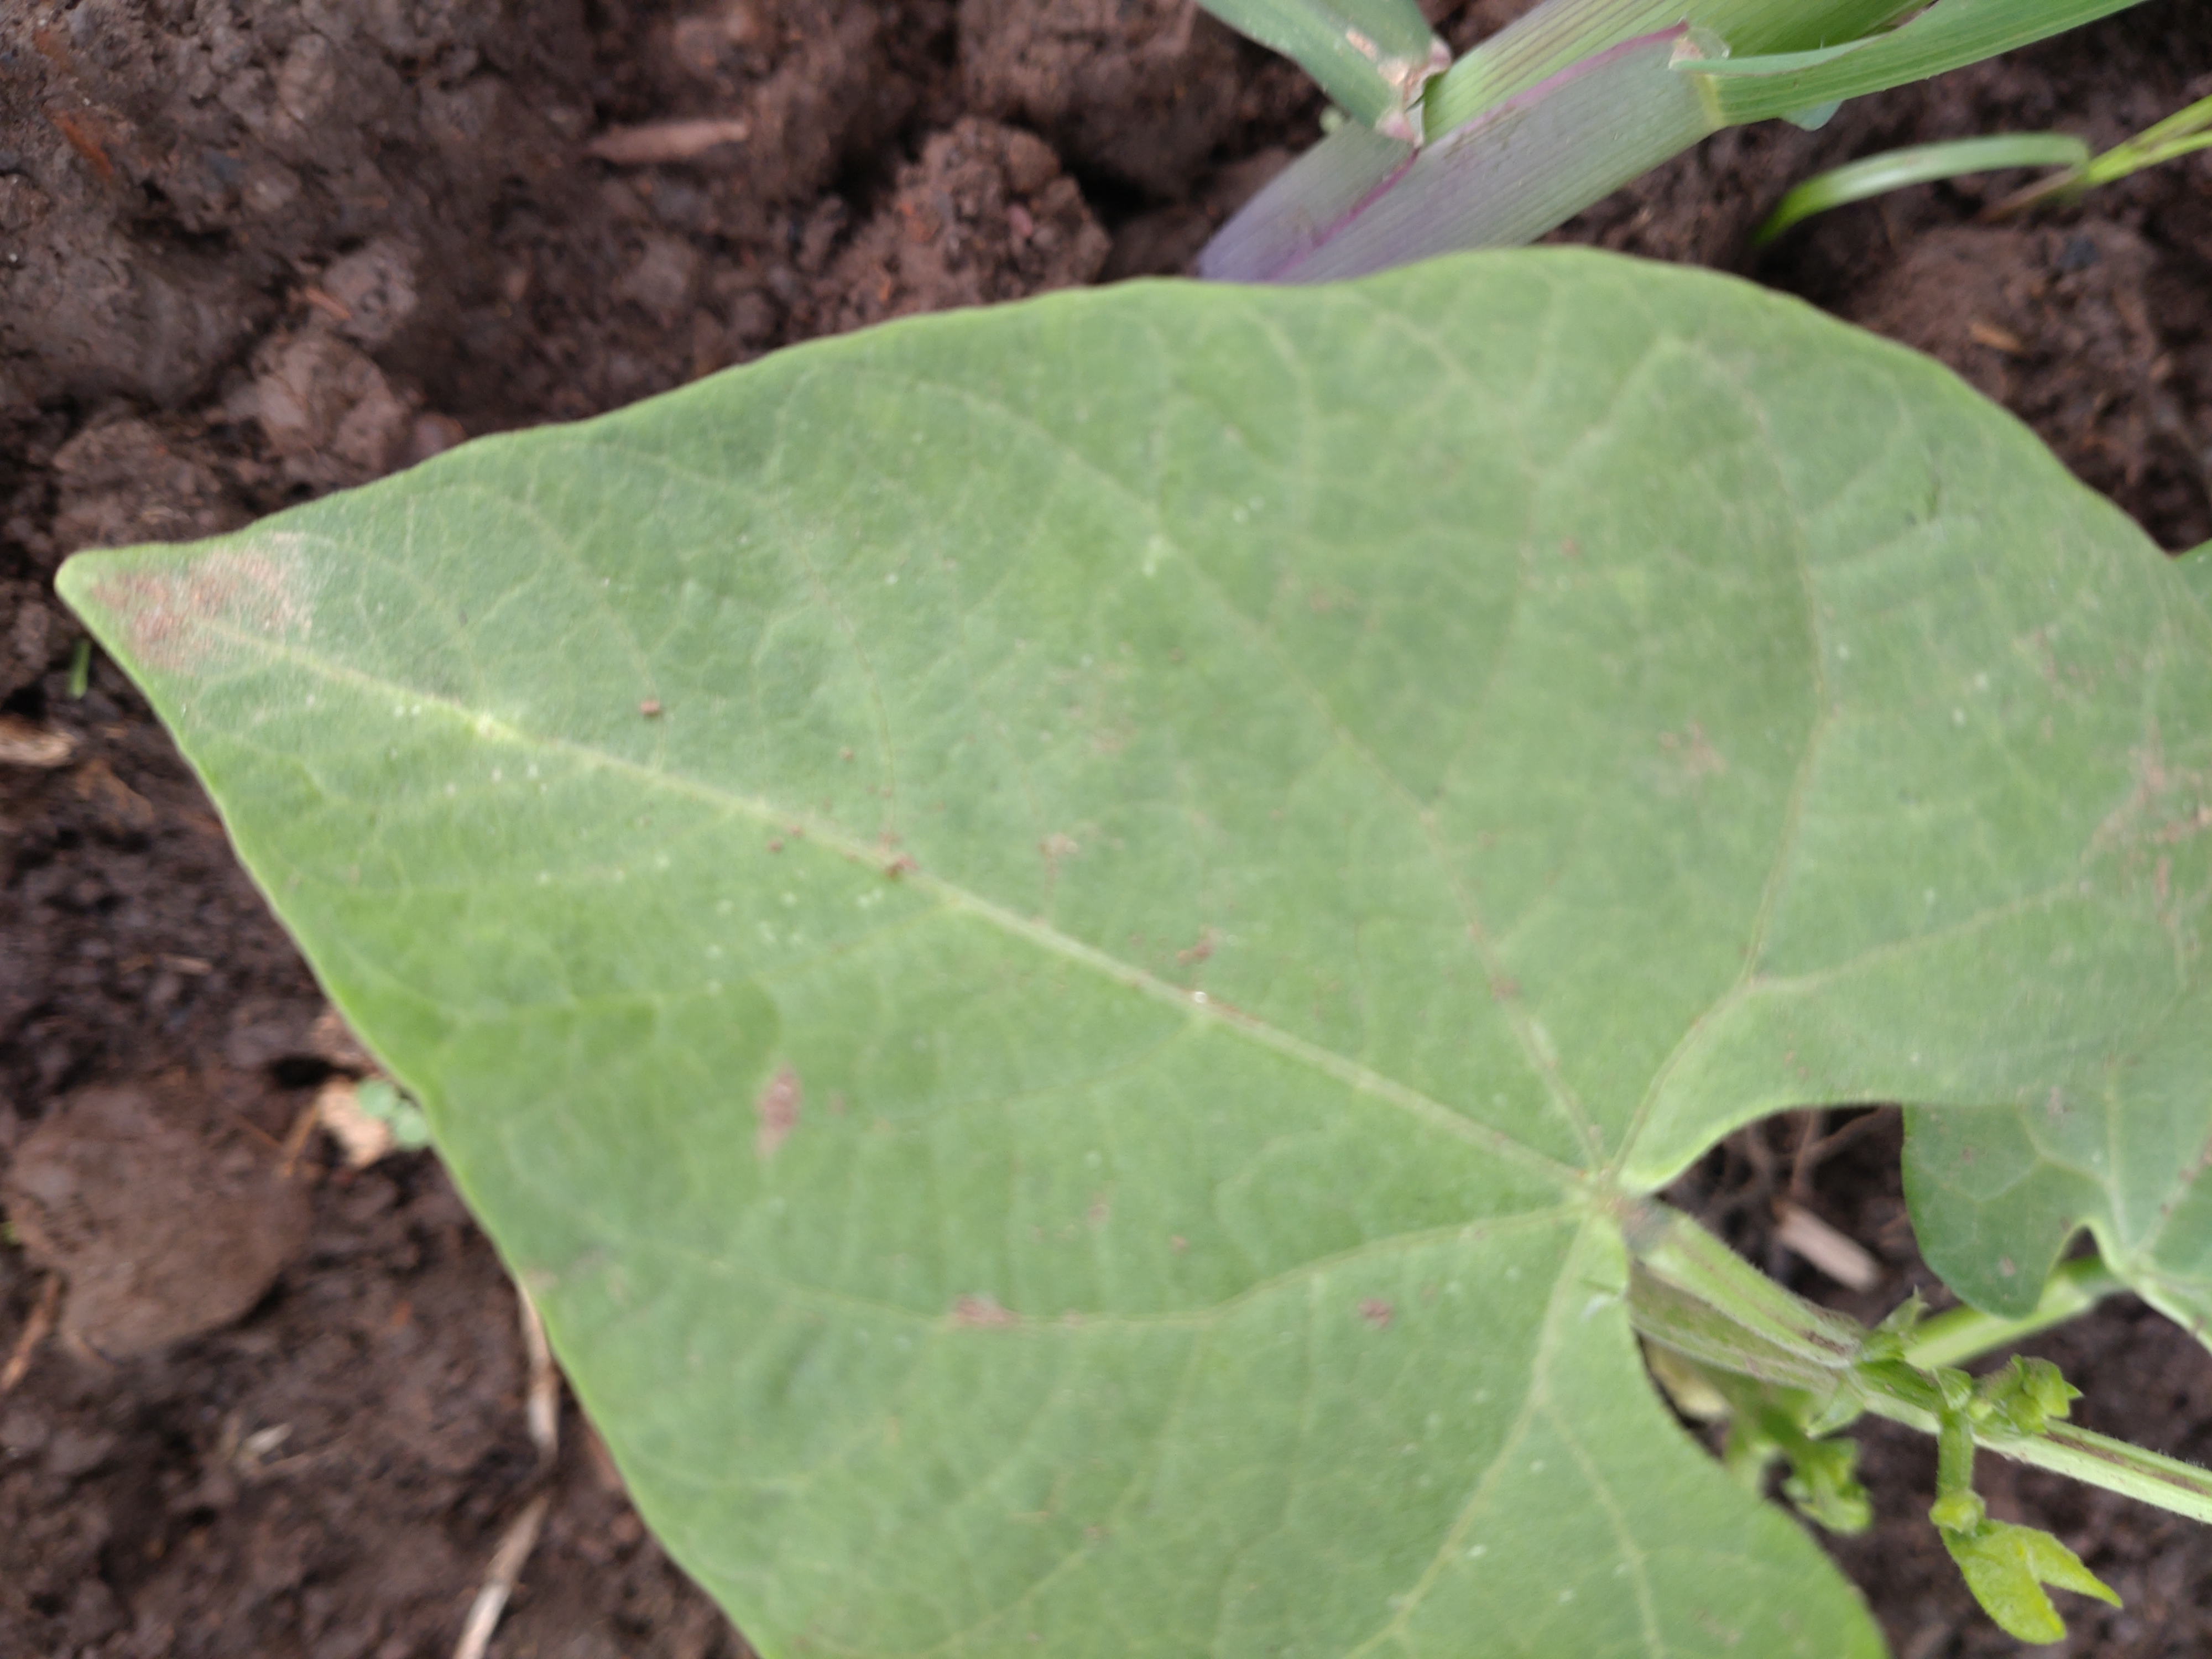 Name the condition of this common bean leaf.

healthy
